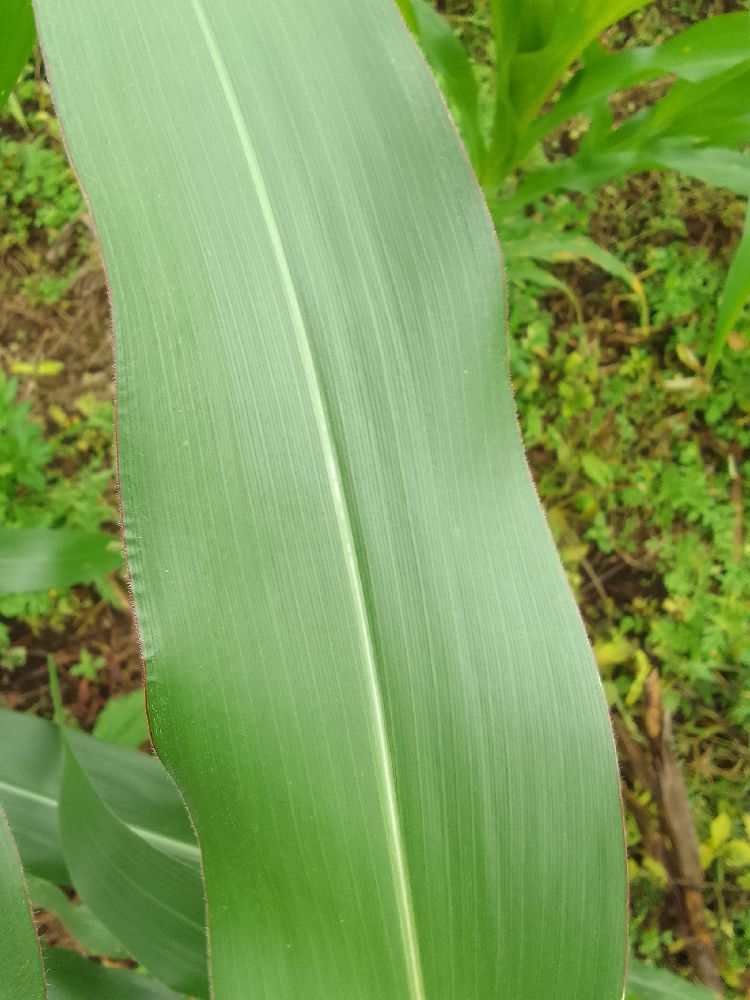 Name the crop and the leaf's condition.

maize, healthy
